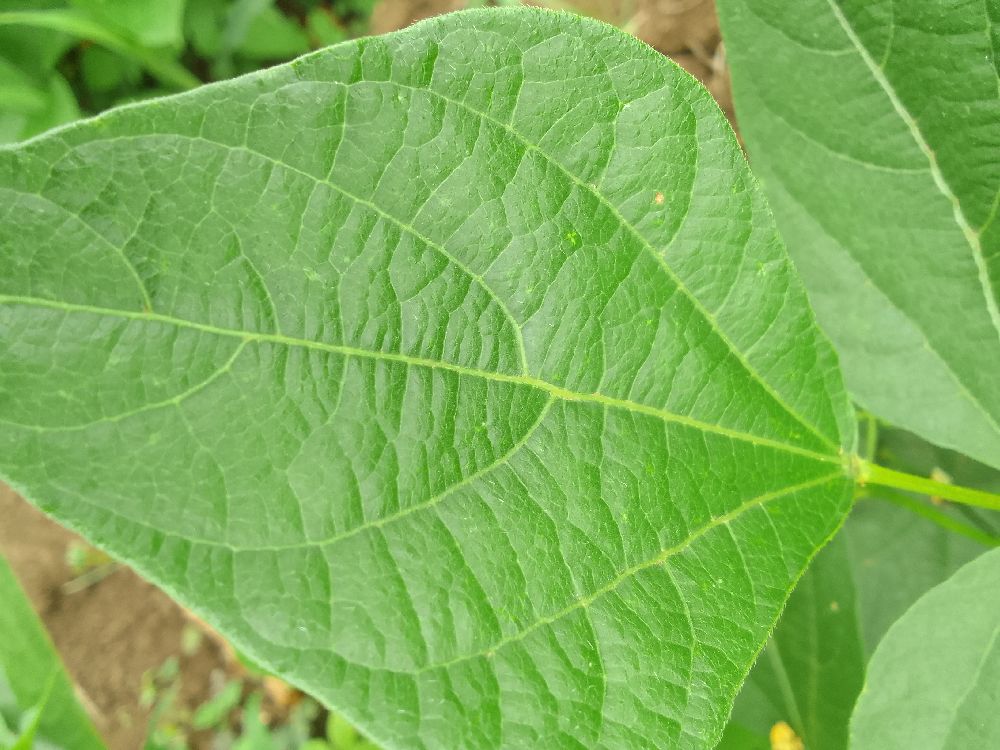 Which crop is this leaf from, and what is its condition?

common bean, healthy
